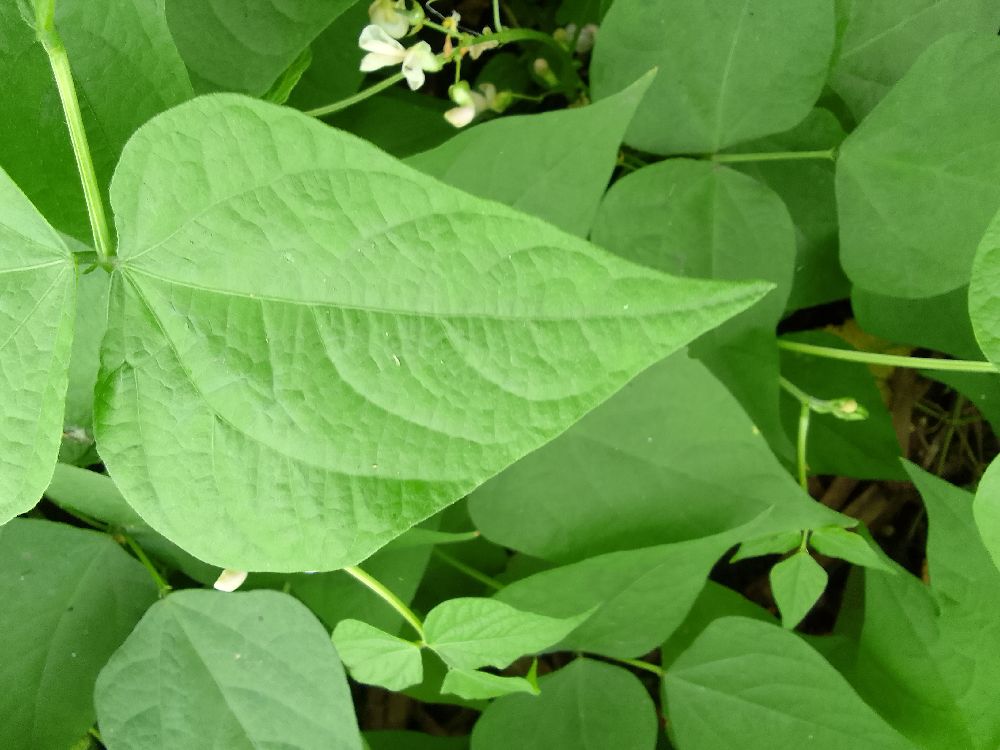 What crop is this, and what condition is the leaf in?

common bean, healthy
